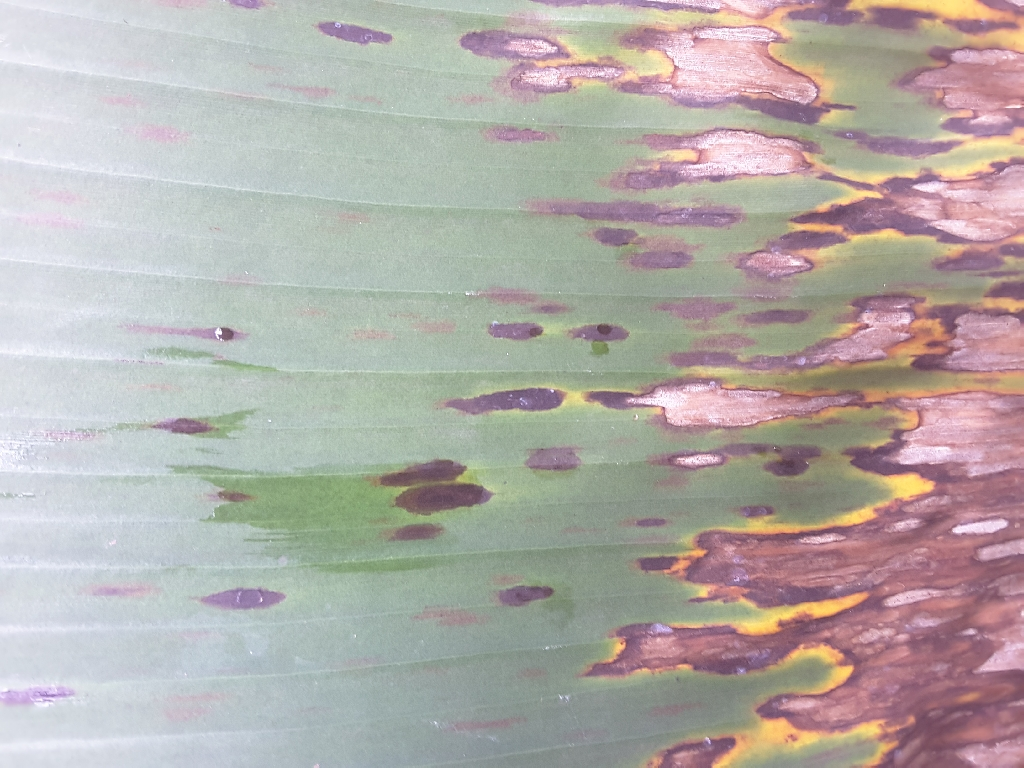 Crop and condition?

banana, black sigatoka
